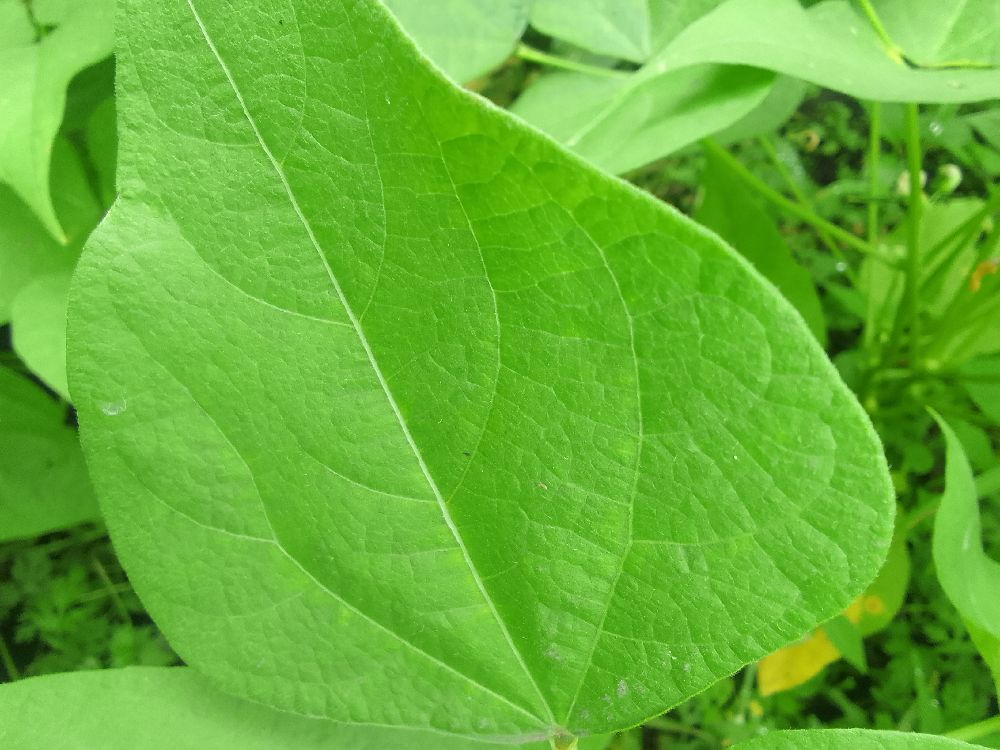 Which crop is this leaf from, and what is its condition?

common bean, healthy
